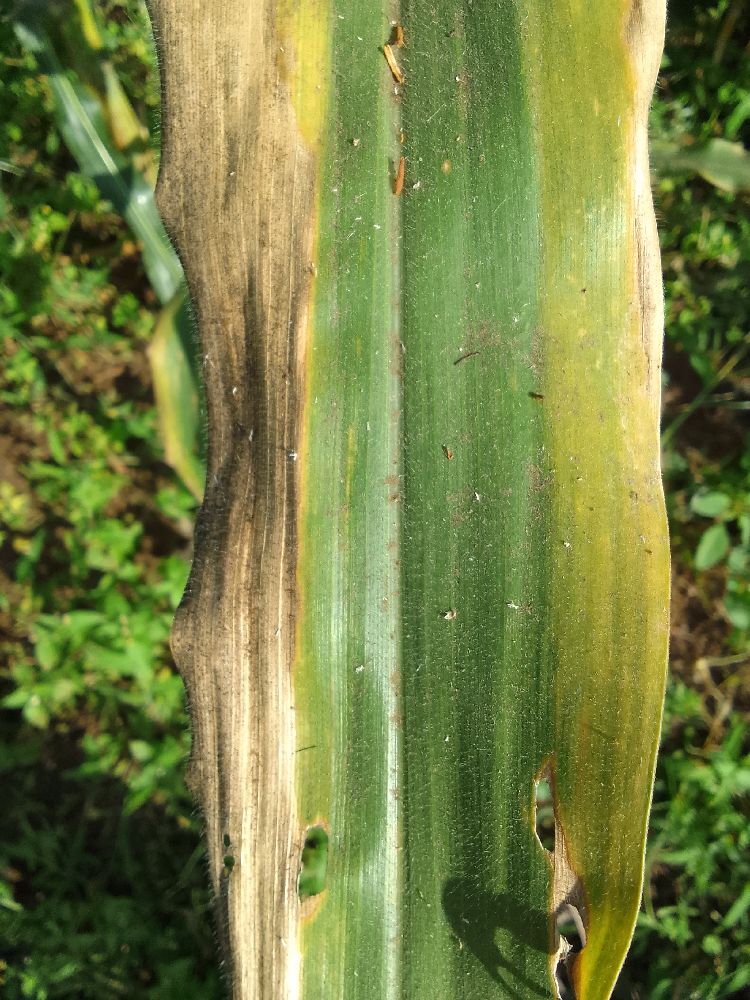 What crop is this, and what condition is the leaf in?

maize, maize lethal necrosis
